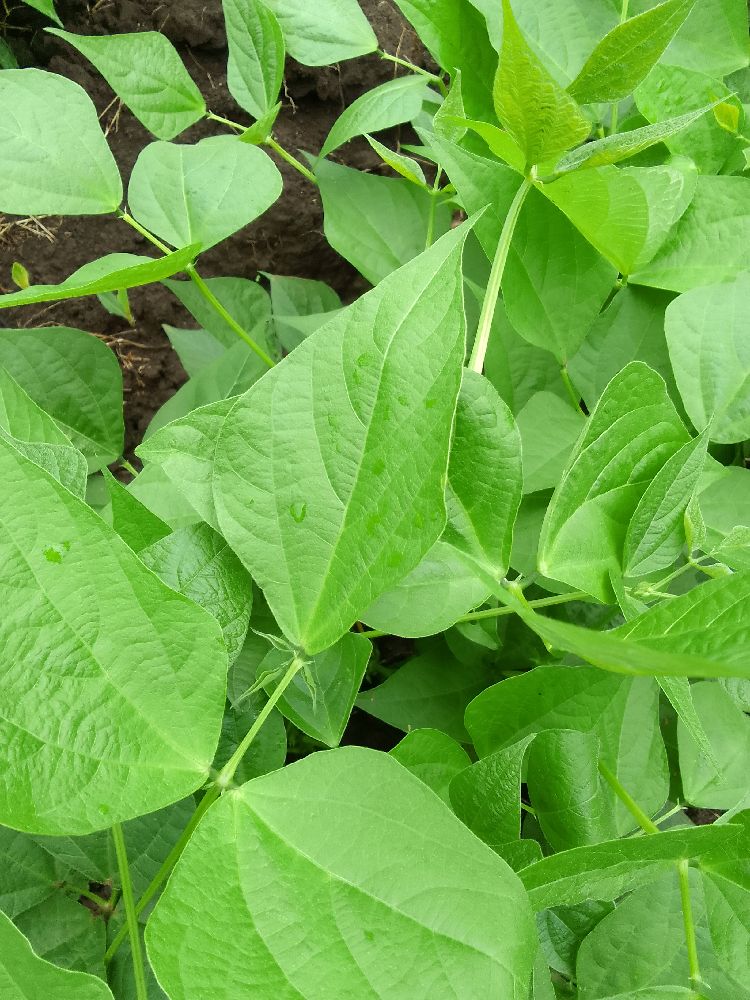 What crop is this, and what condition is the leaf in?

common bean, healthy
